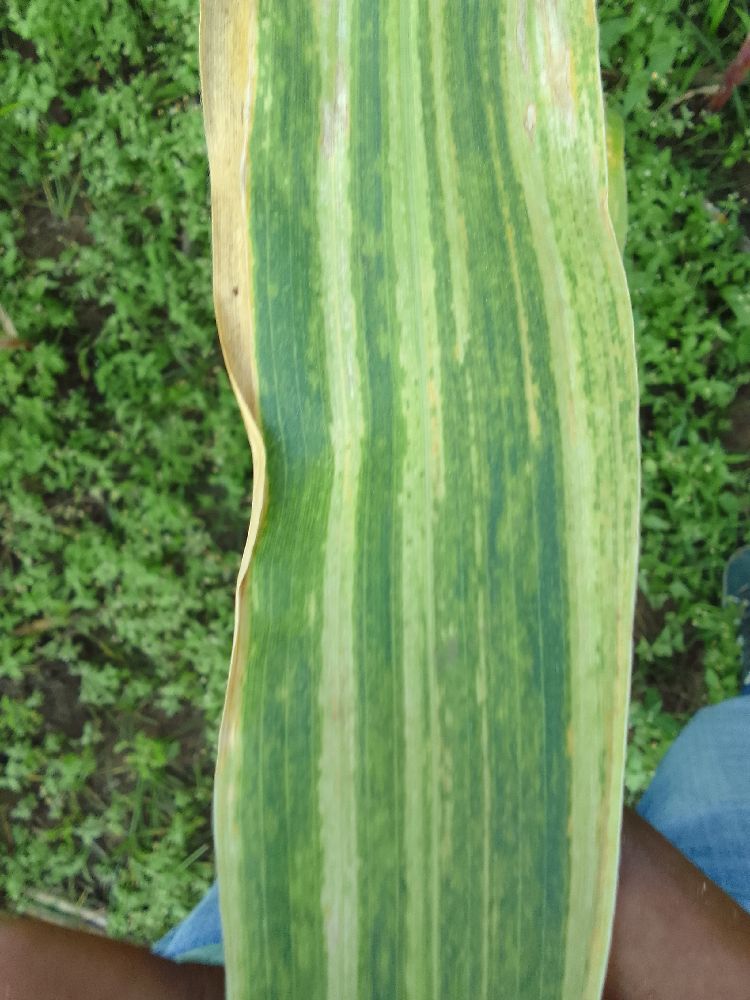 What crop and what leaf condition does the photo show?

maize, maize lethal necrosis
